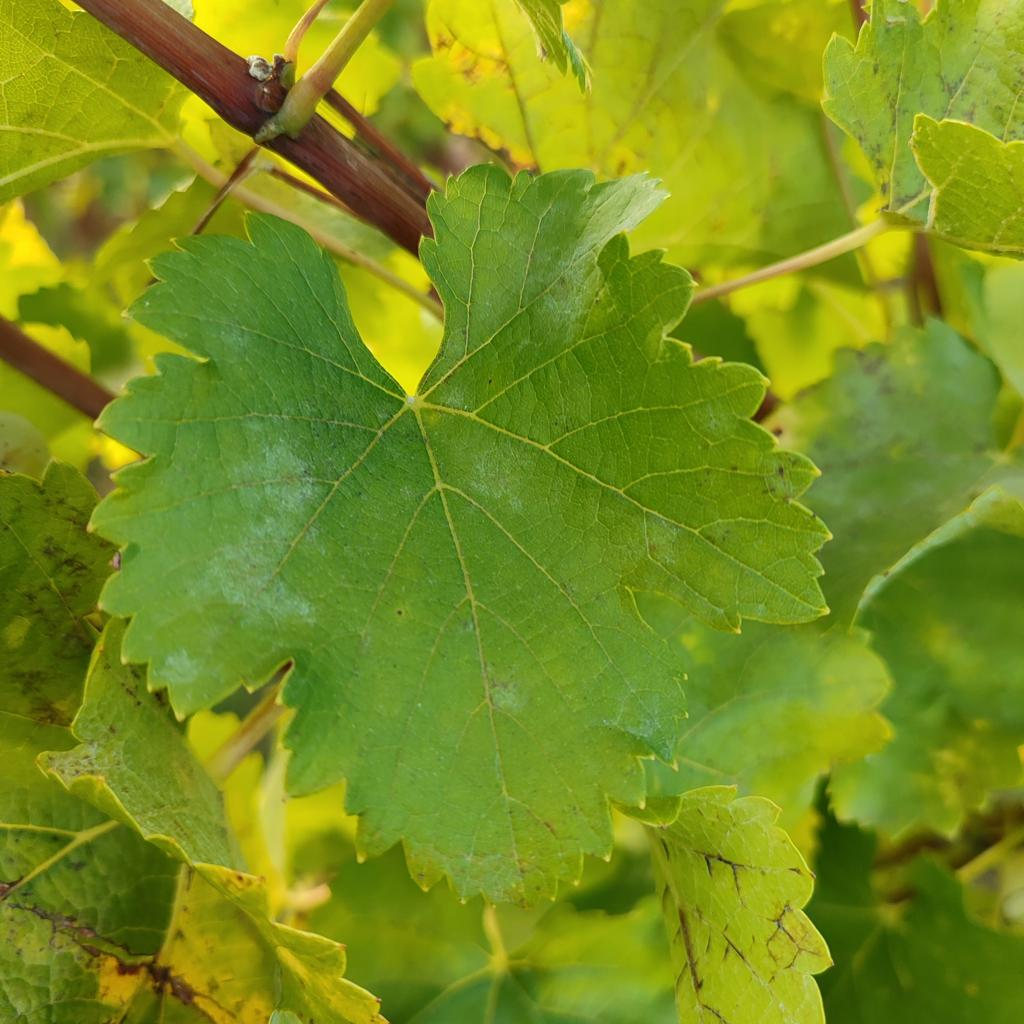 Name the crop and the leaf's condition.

grapevine, powdery mildew
